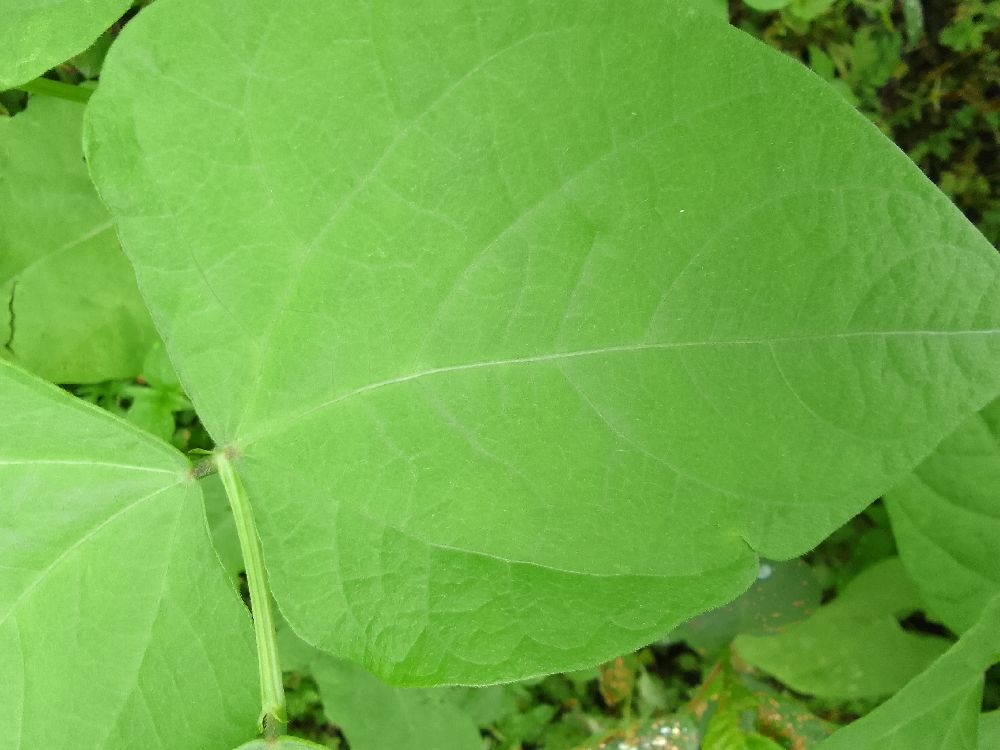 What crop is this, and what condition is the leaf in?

common bean, healthy
